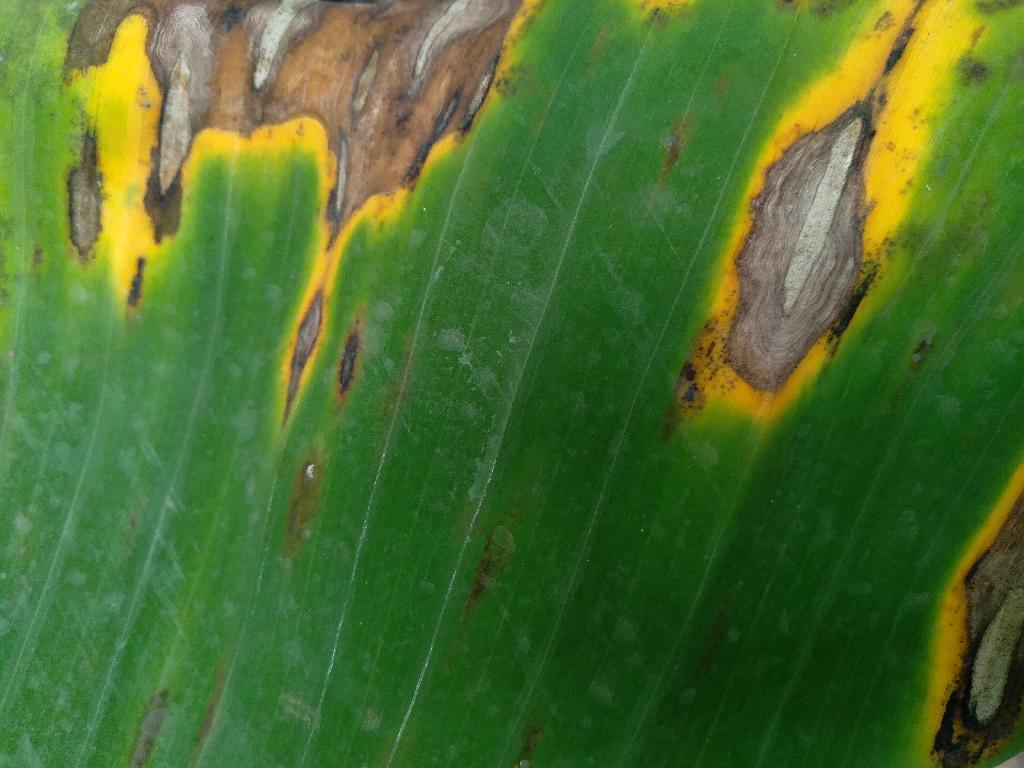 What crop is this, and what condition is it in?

banana, black sigatoka
